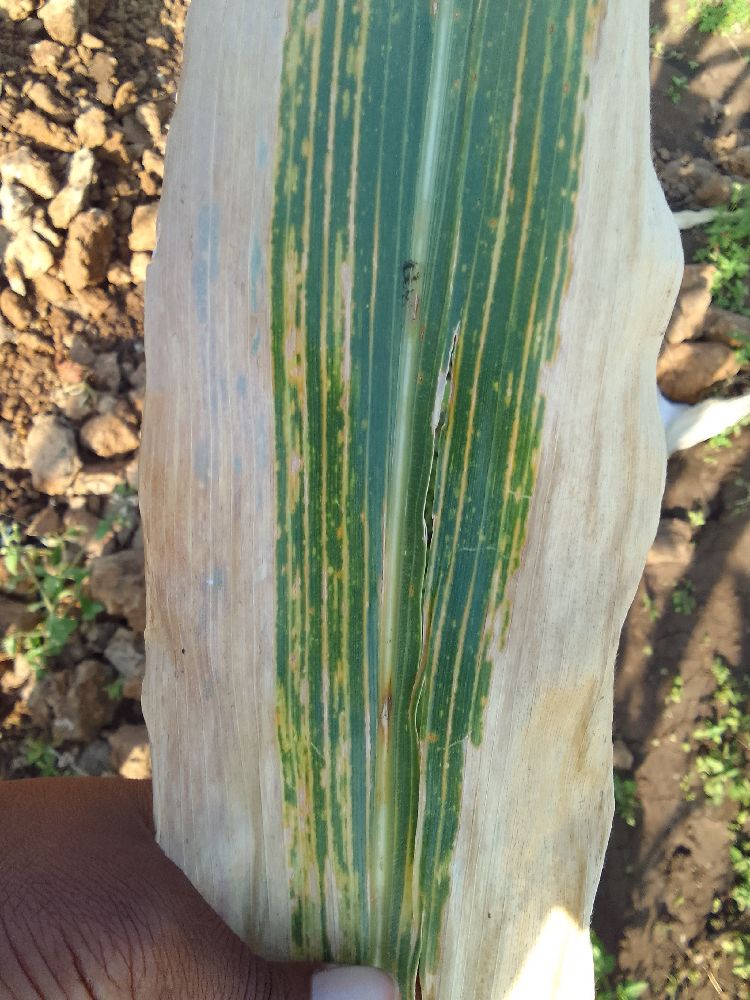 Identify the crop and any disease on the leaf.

maize, maize lethal necrosis
